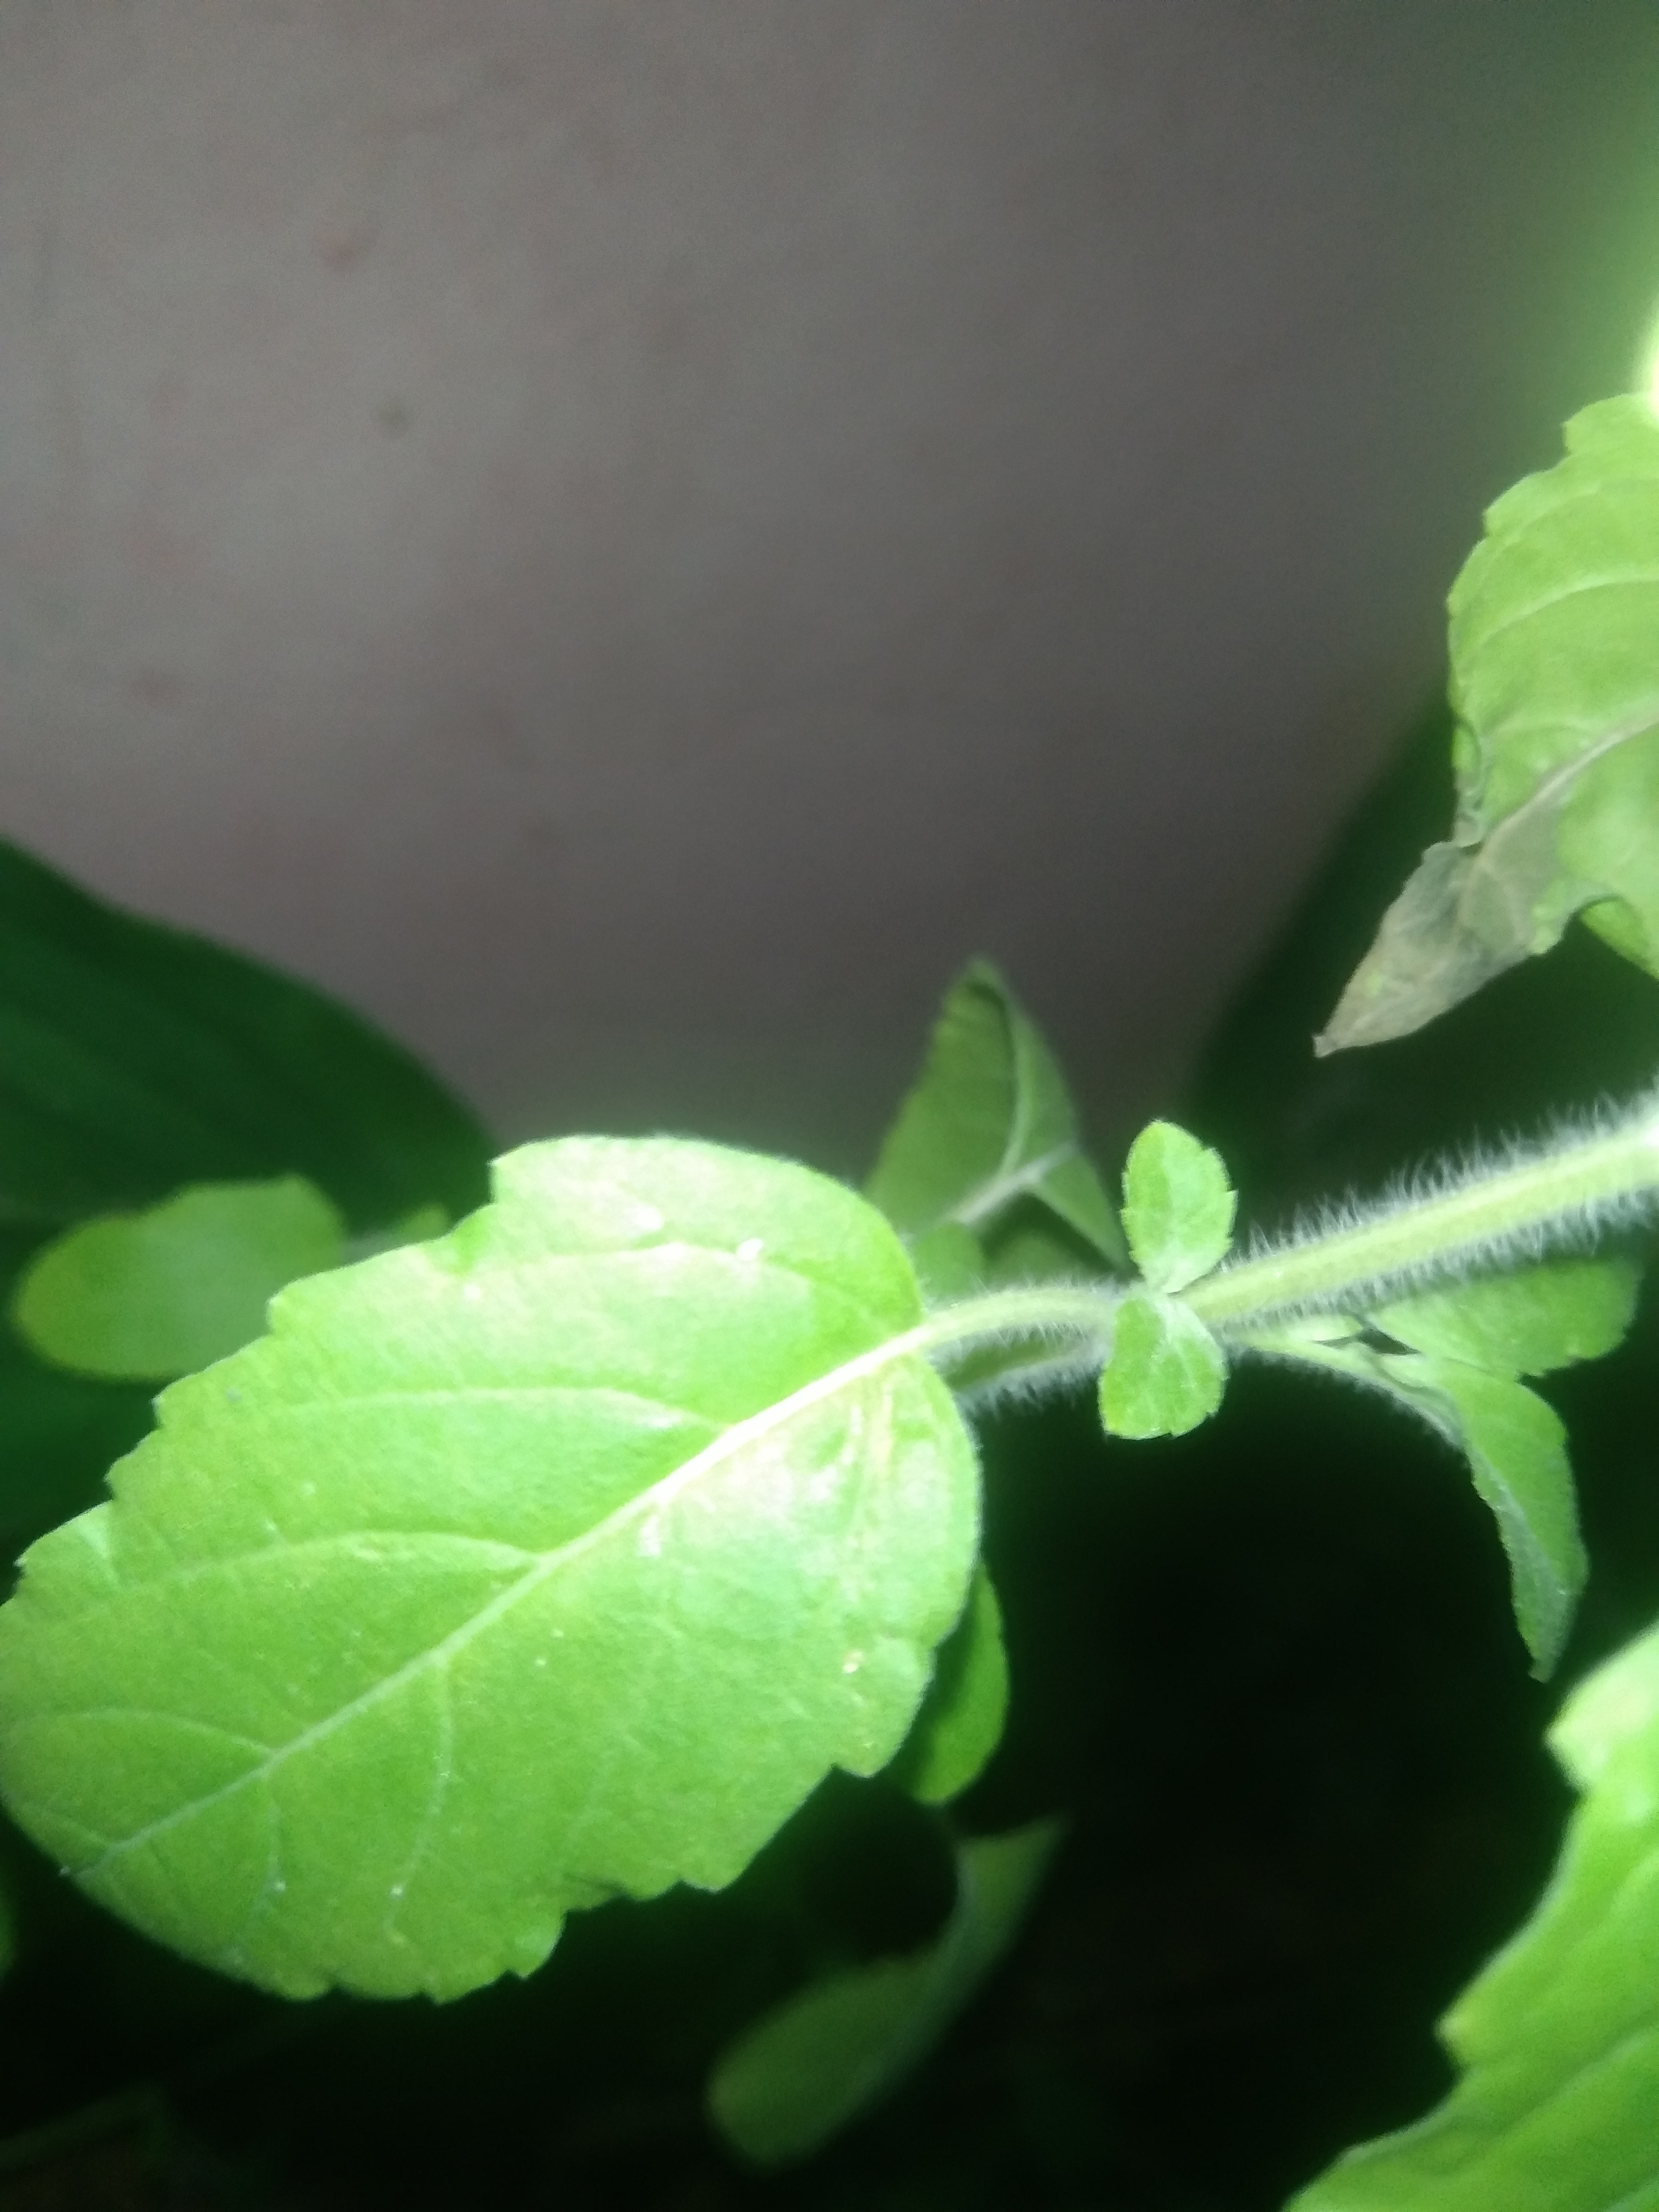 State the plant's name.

tulshi
